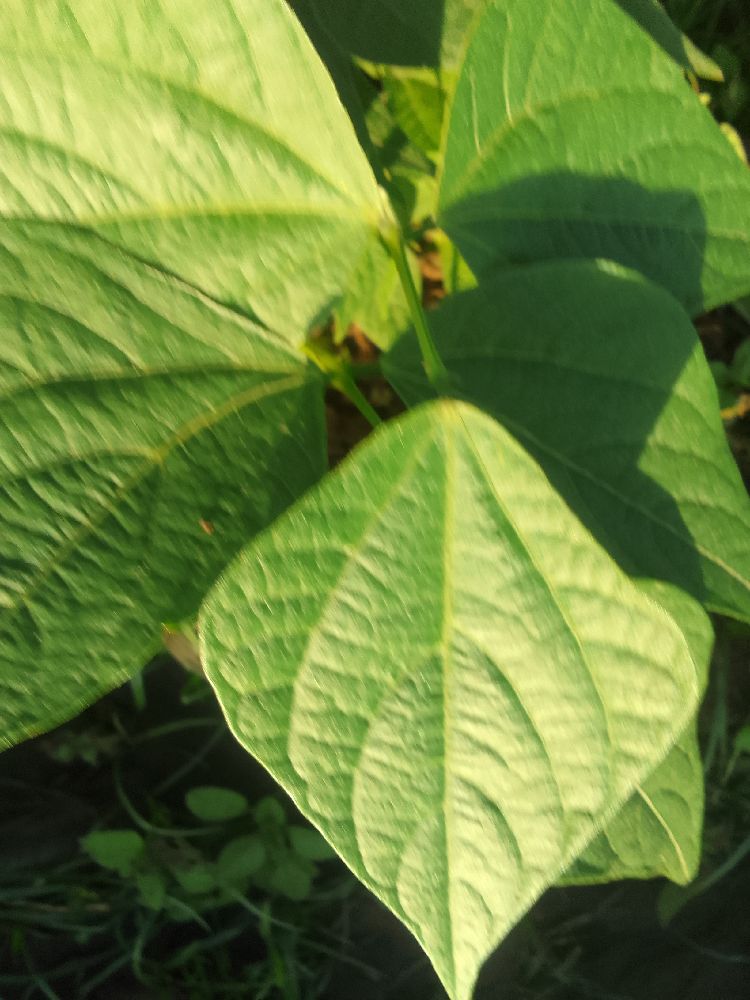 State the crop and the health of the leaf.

common bean, healthy
